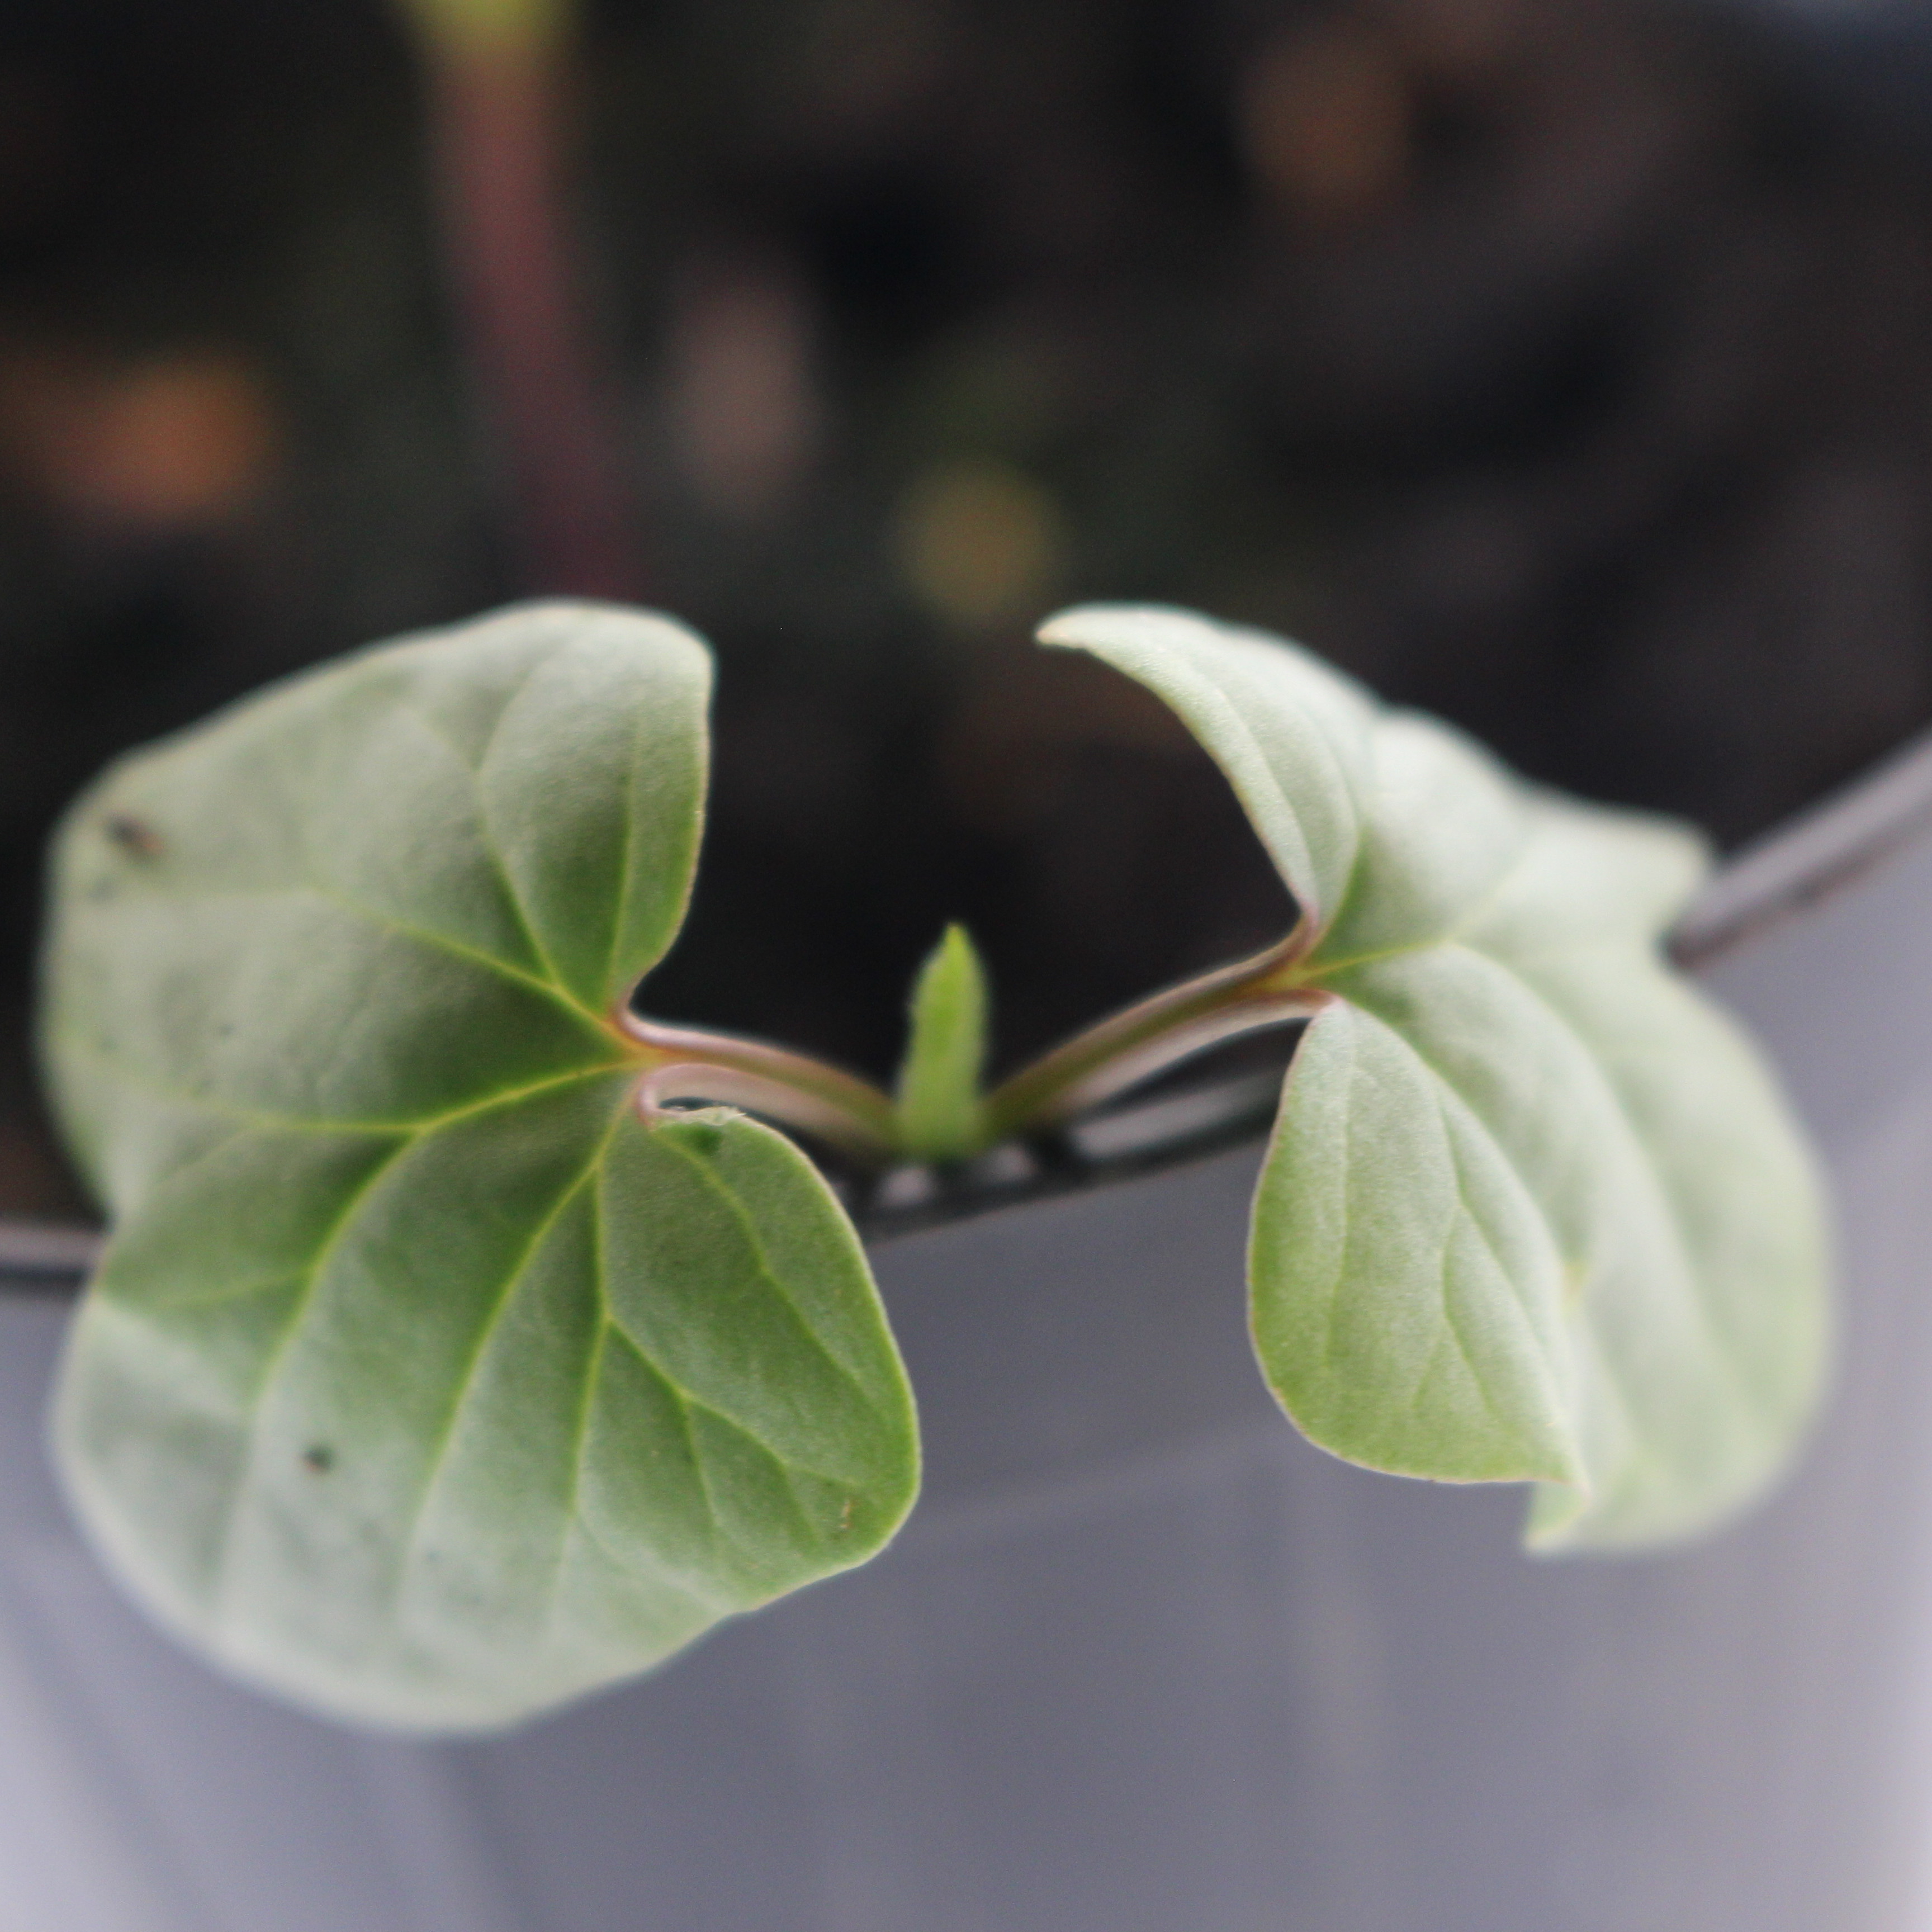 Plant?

Convolvulus arvensis
